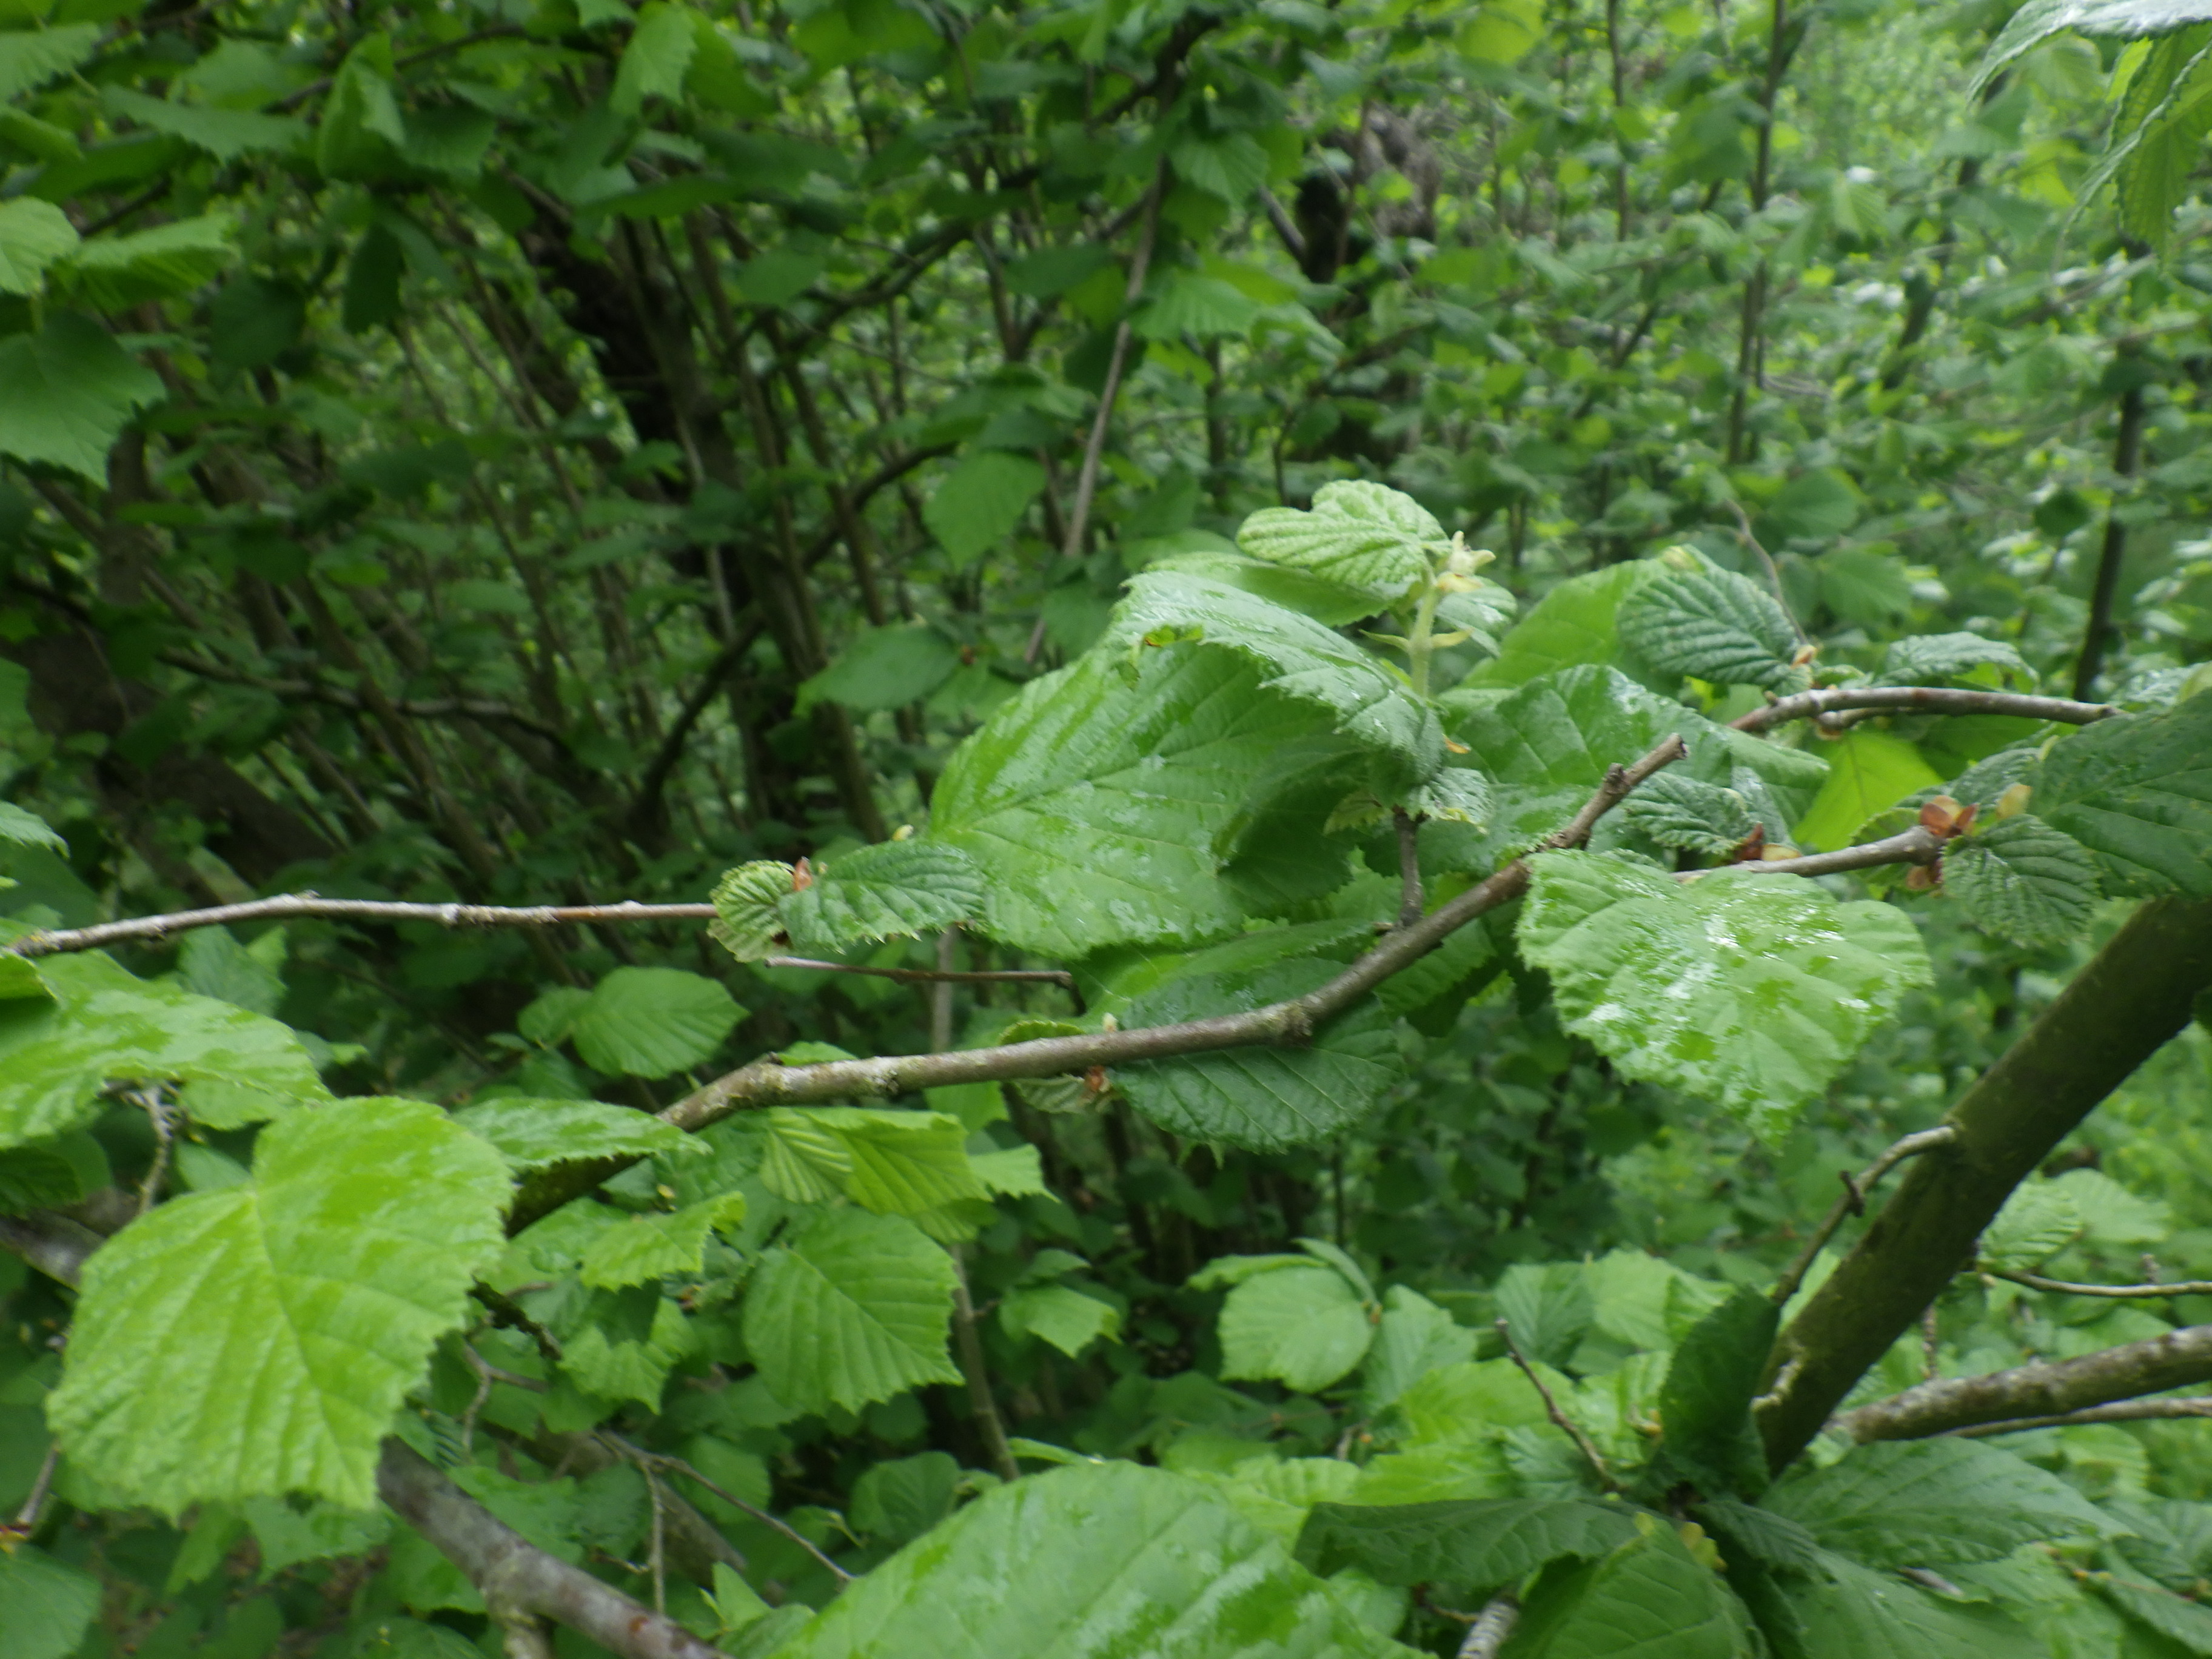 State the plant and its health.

hazel, healthy
